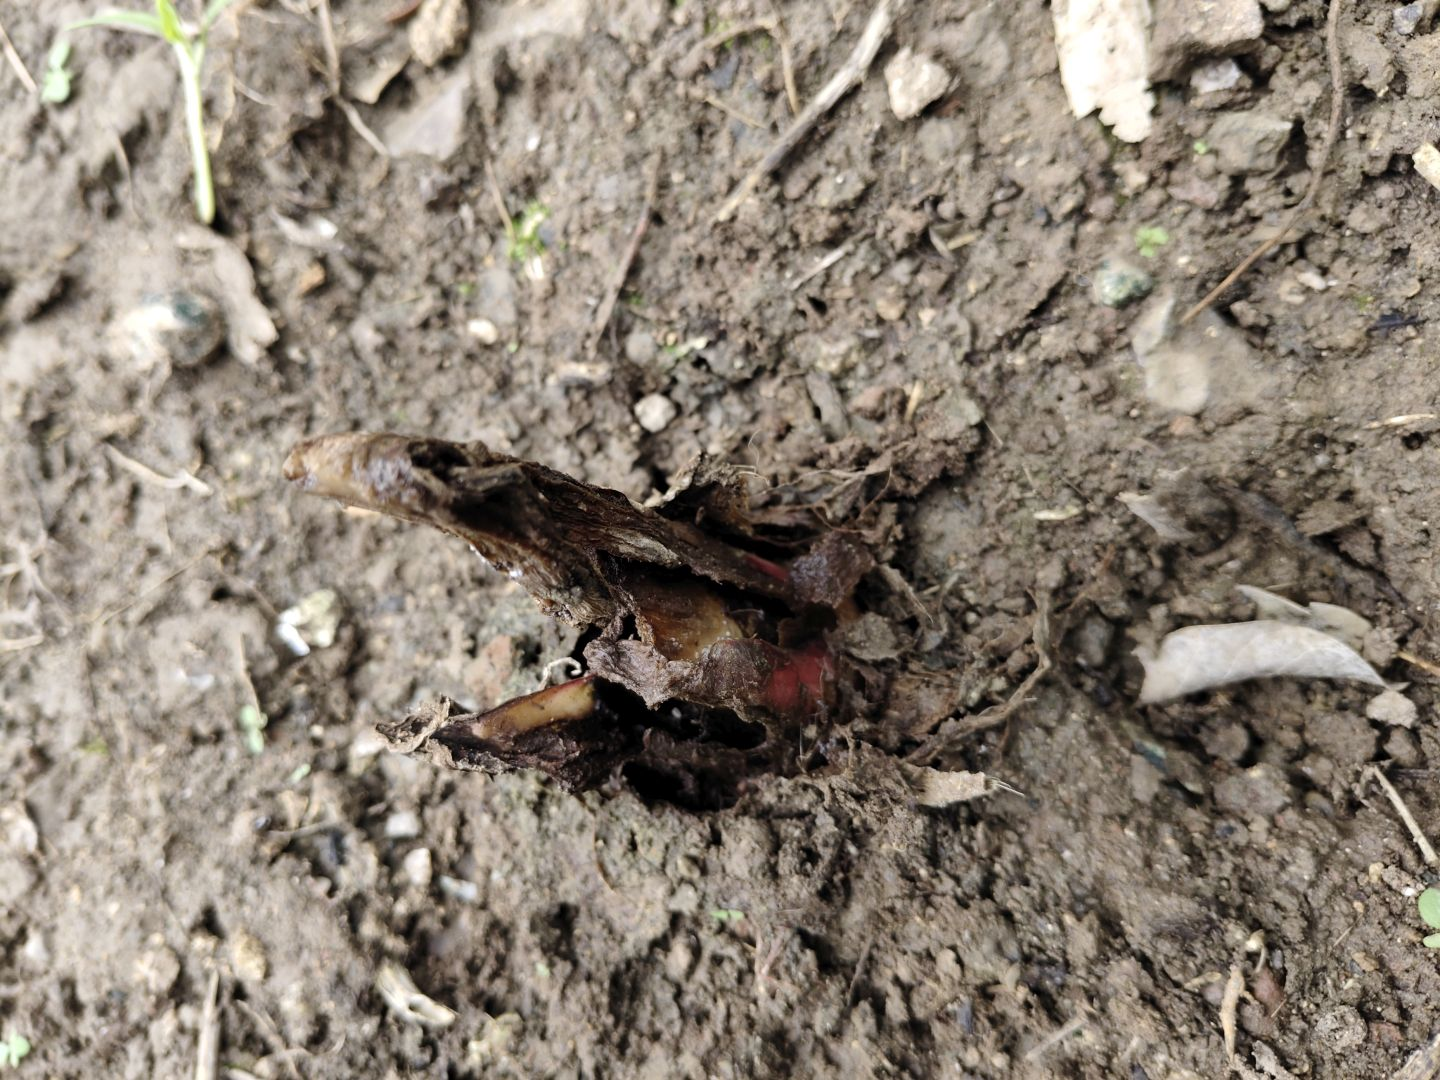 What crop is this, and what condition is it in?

taro, root rot
